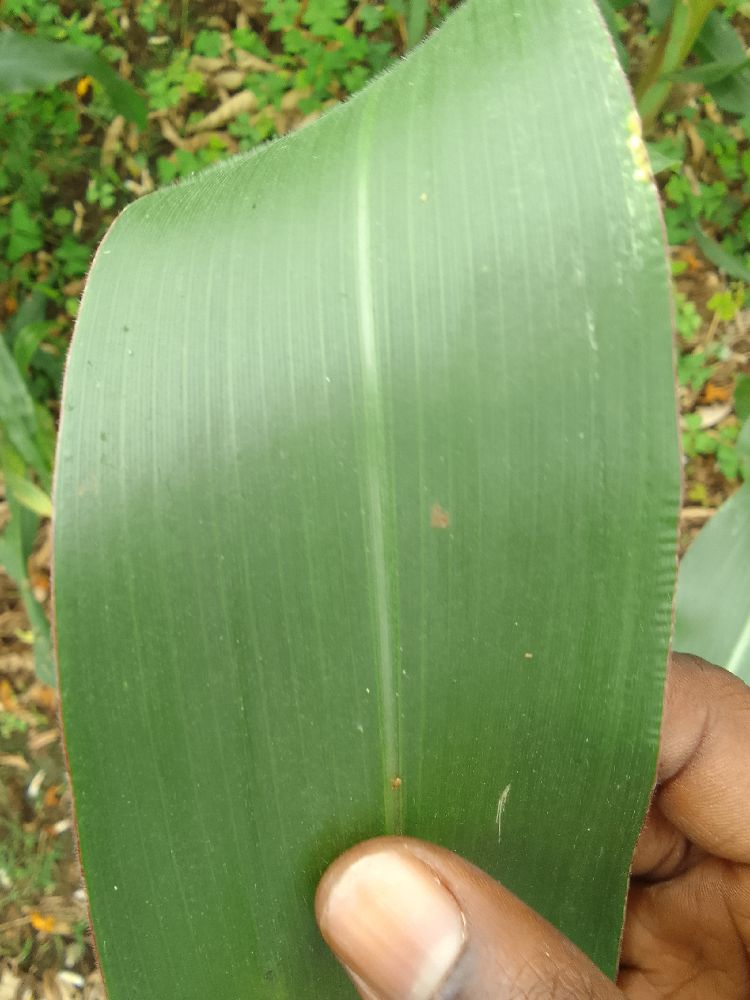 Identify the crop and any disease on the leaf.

maize, healthy
